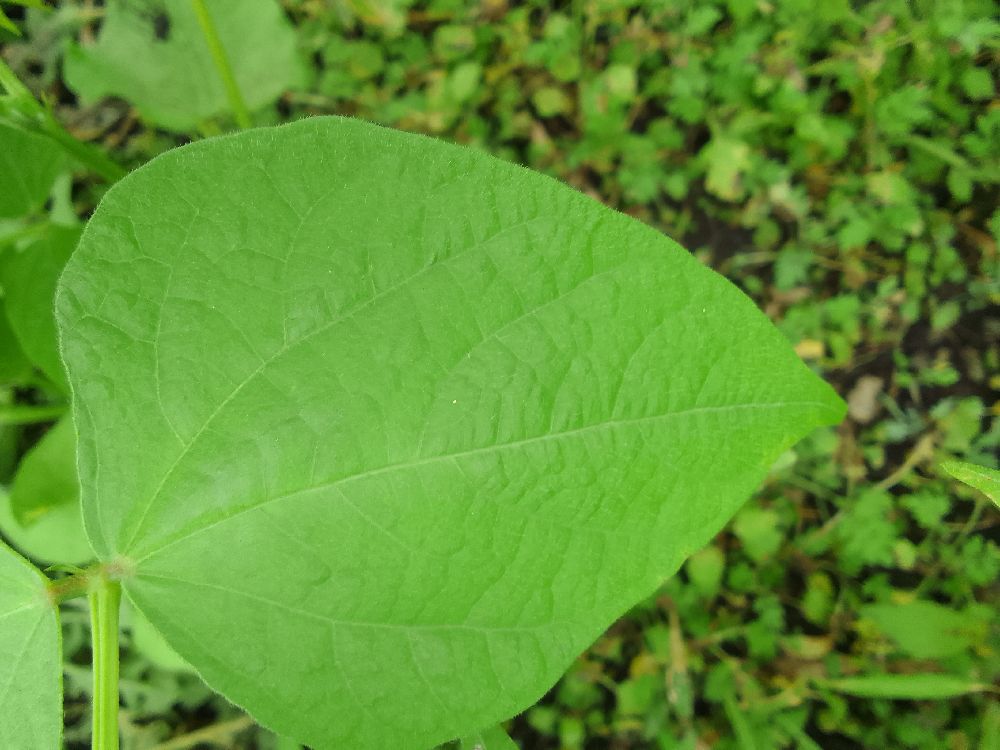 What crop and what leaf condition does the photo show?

common bean, healthy
